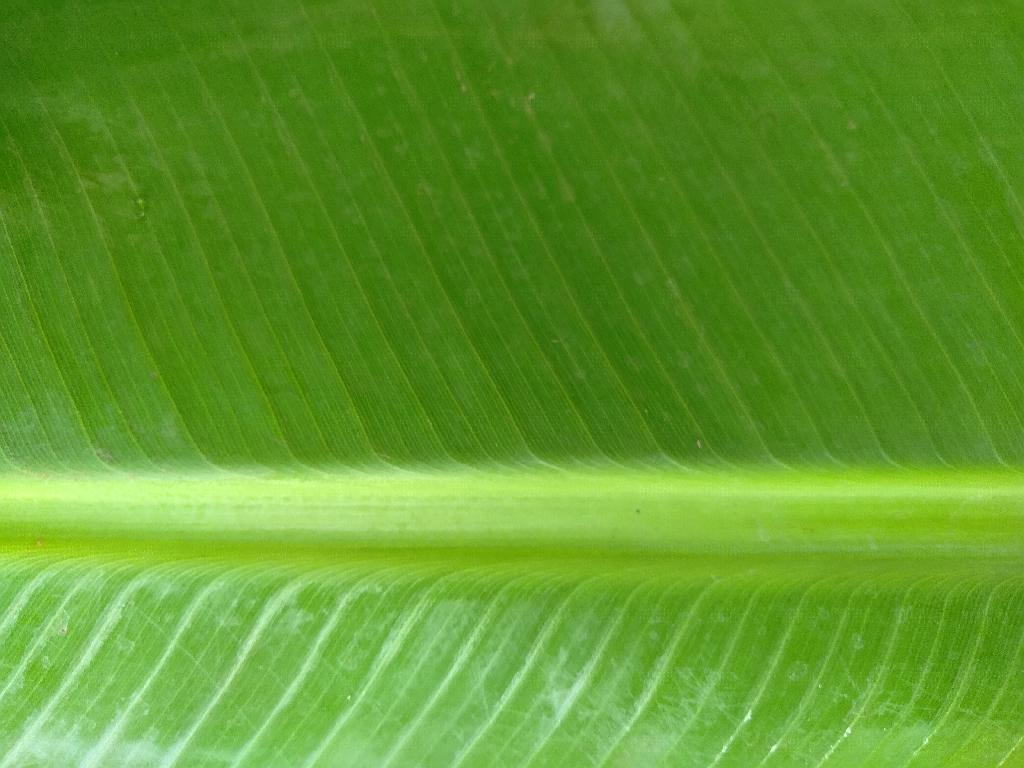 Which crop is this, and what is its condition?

banana, healthy
